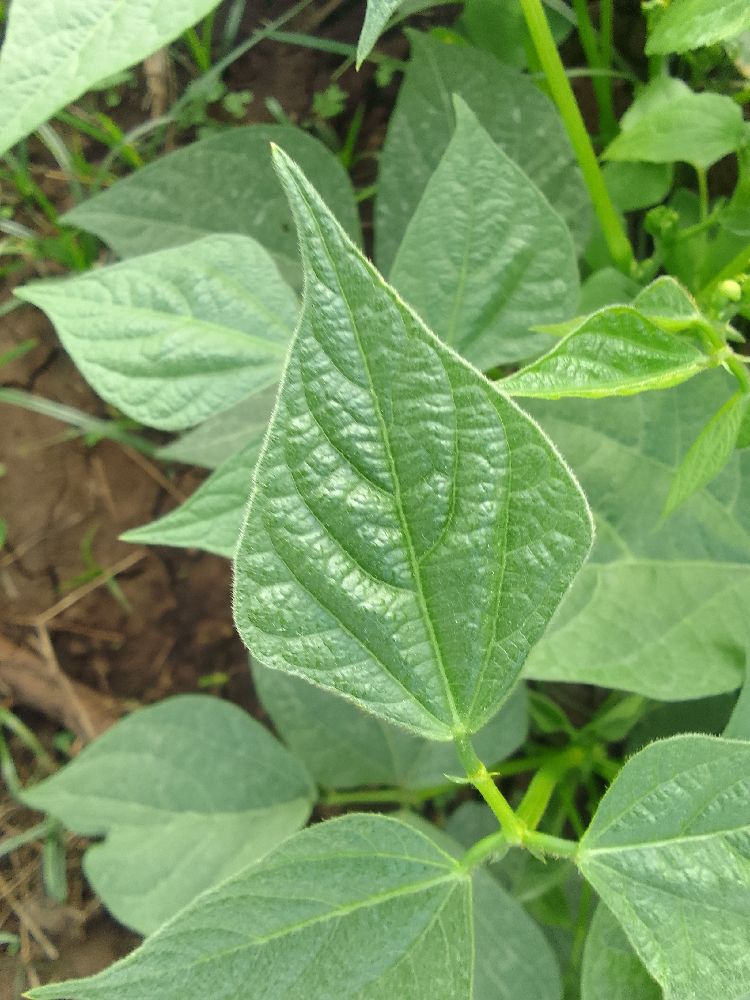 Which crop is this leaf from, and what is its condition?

common bean, healthy
